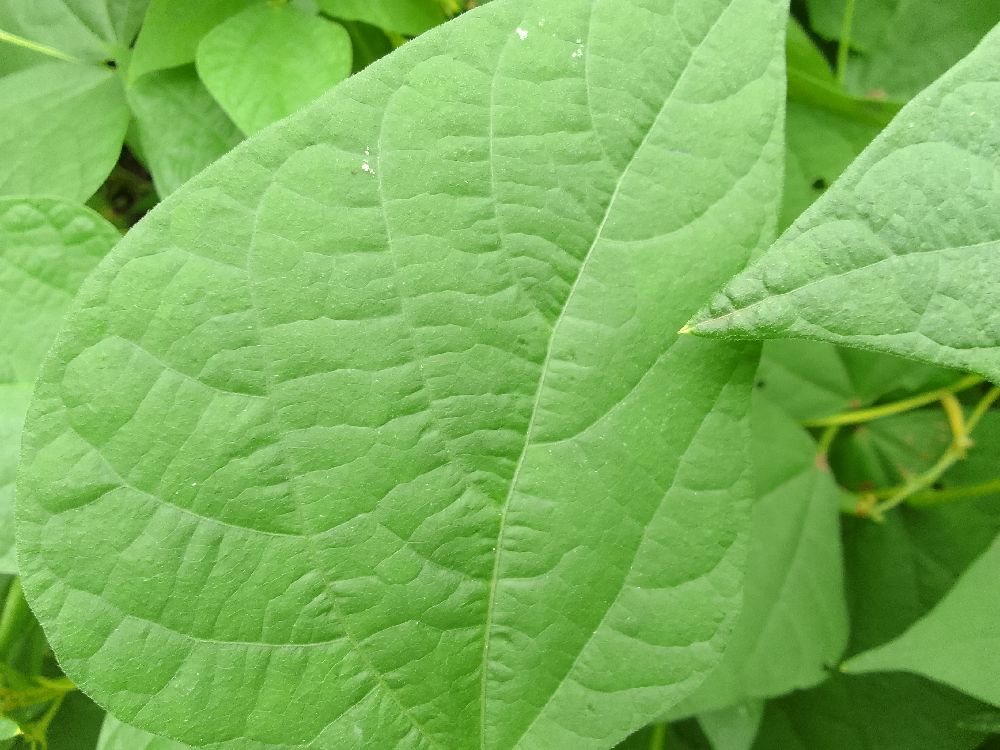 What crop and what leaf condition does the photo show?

common bean, healthy
